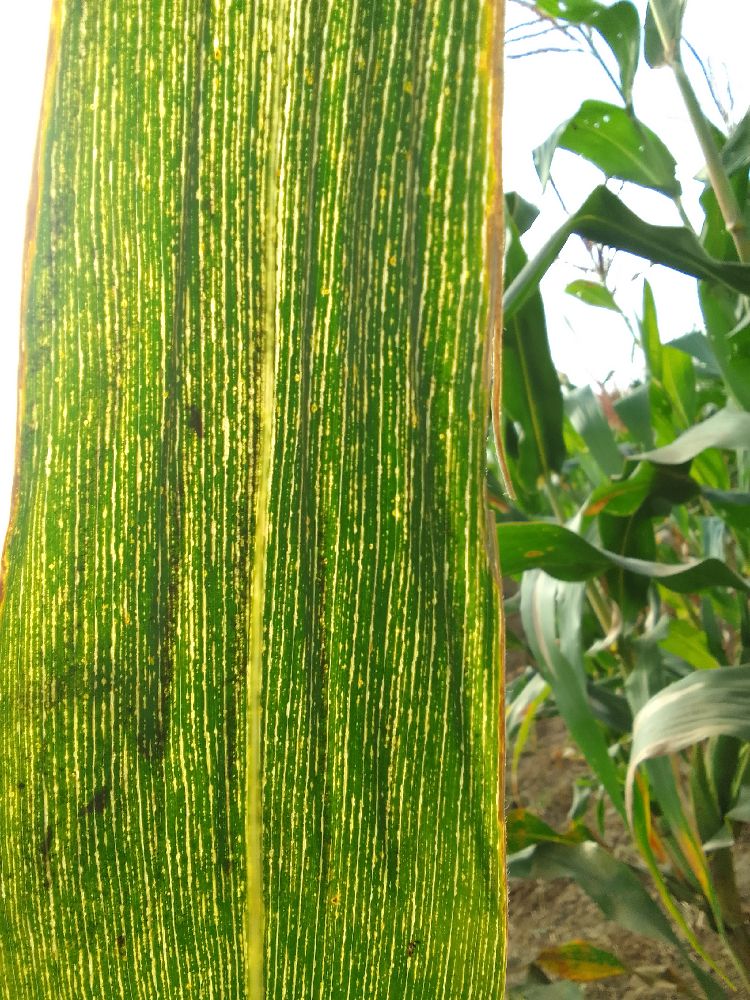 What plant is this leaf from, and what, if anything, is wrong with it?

maize, maize streak virus
